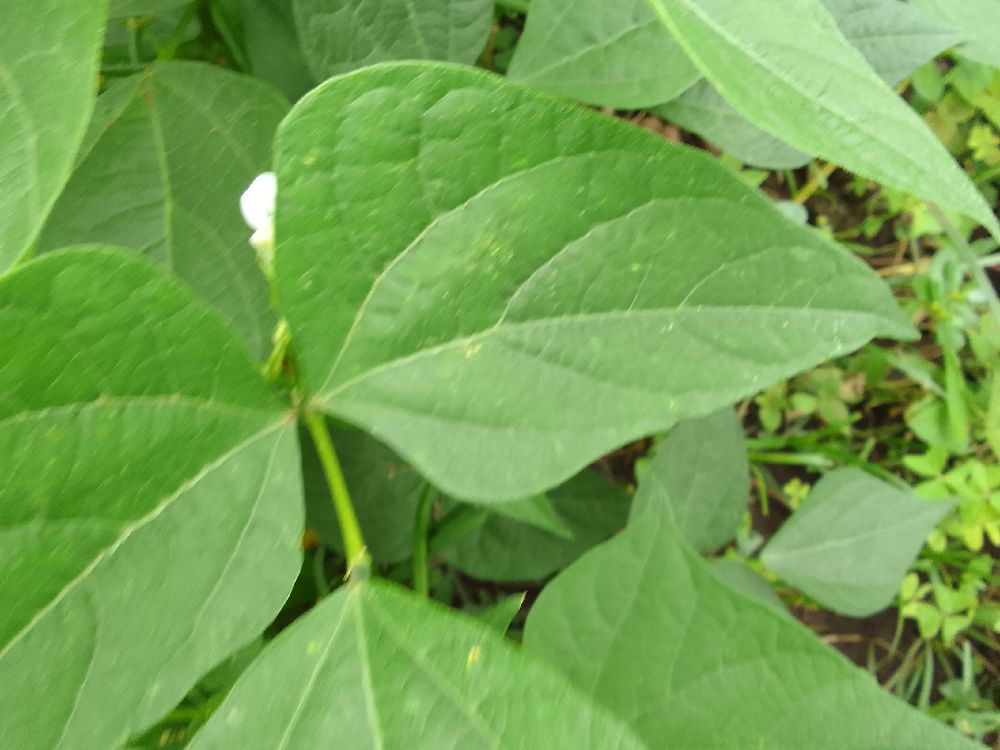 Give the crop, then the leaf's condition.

common bean, healthy
